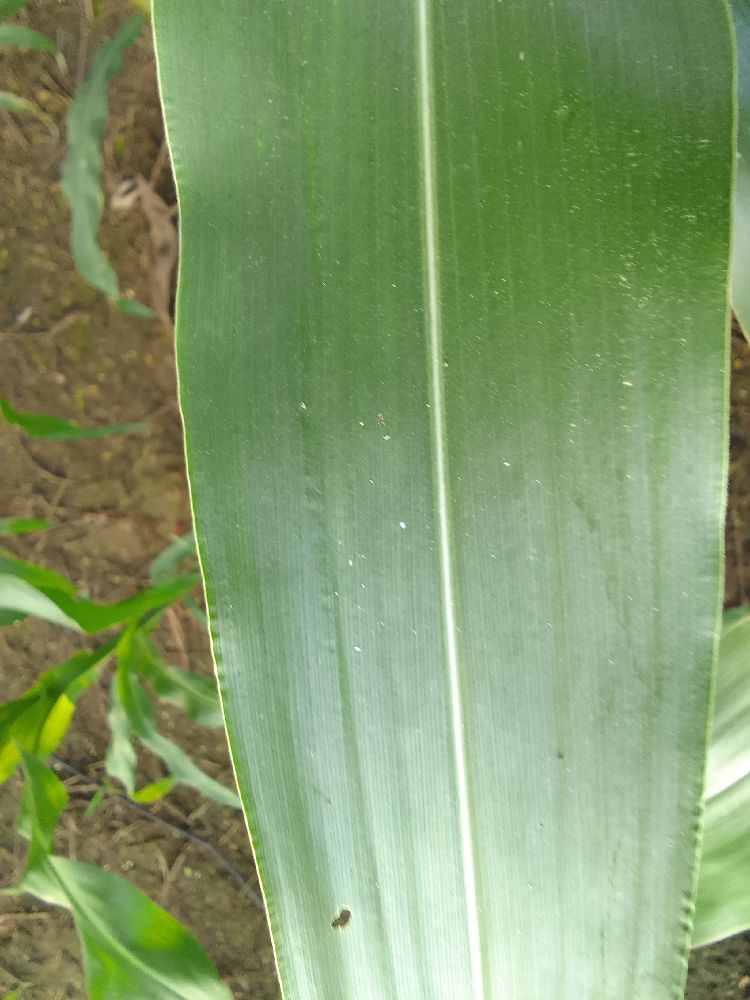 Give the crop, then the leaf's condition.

maize, healthy
